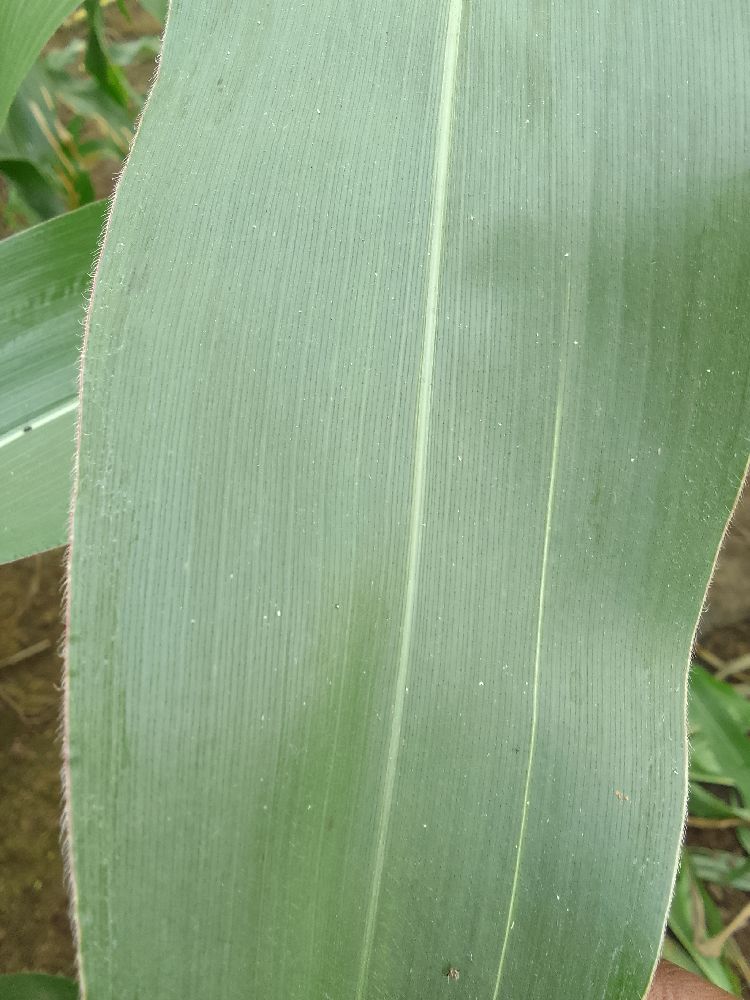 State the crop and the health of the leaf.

maize, healthy
